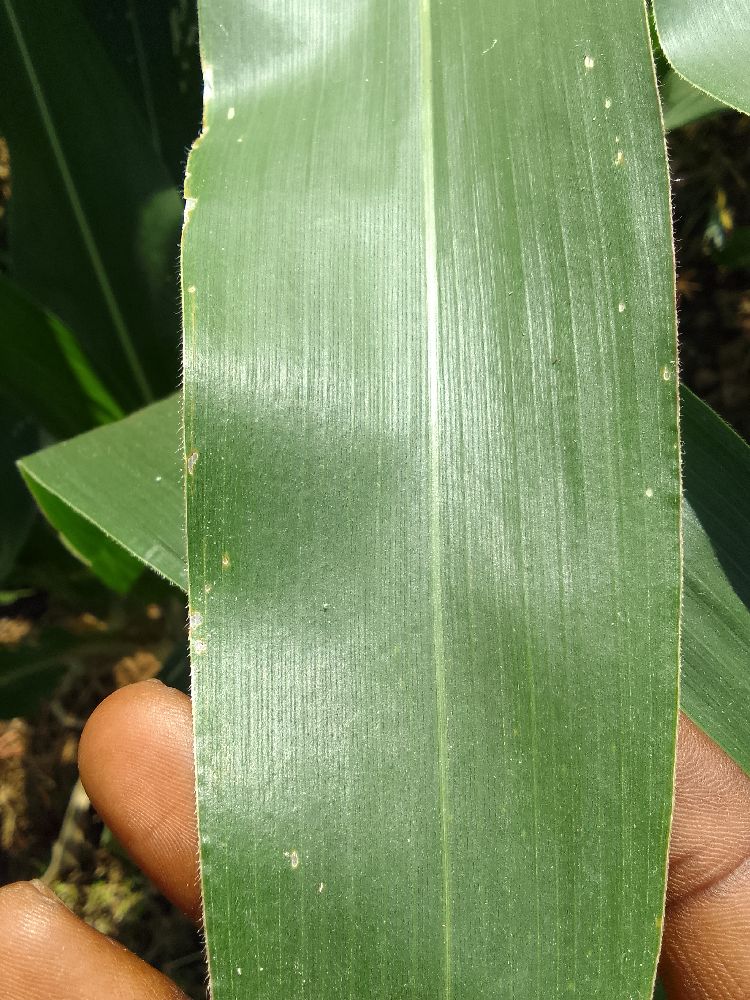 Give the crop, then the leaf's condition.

maize, healthy
